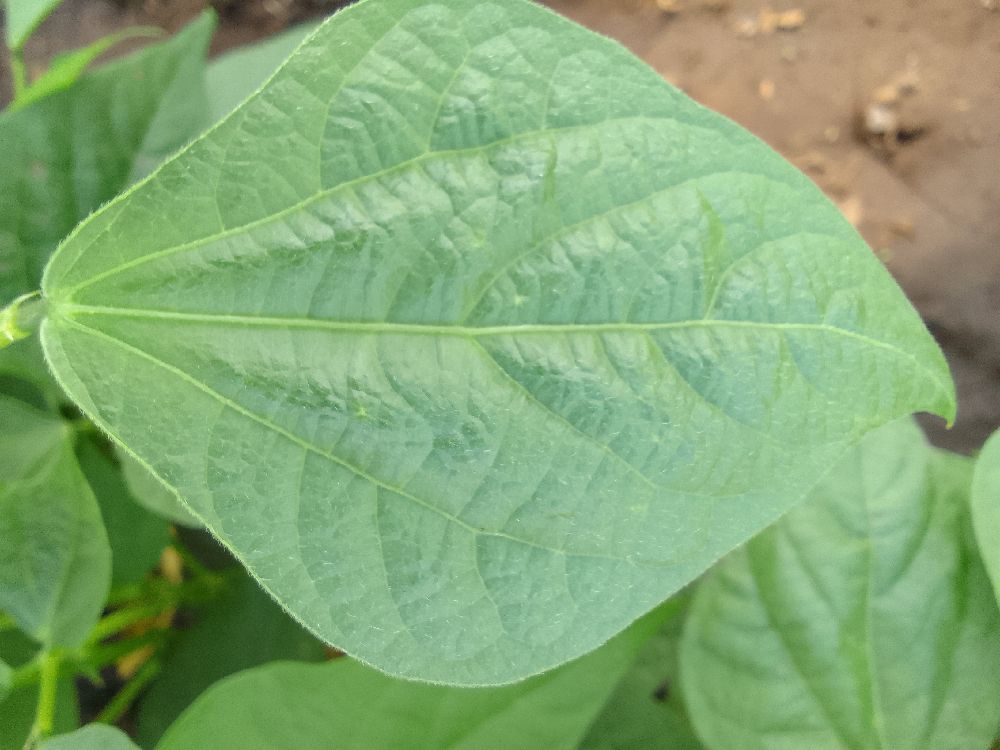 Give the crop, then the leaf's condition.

common bean, healthy
